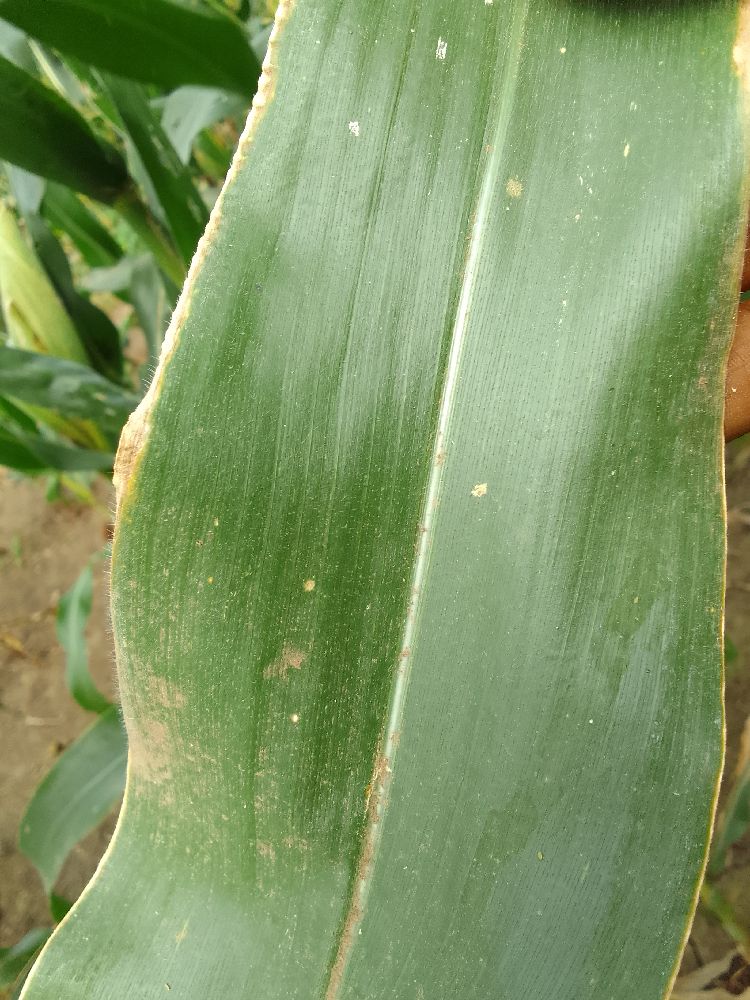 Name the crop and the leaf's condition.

maize, healthy
